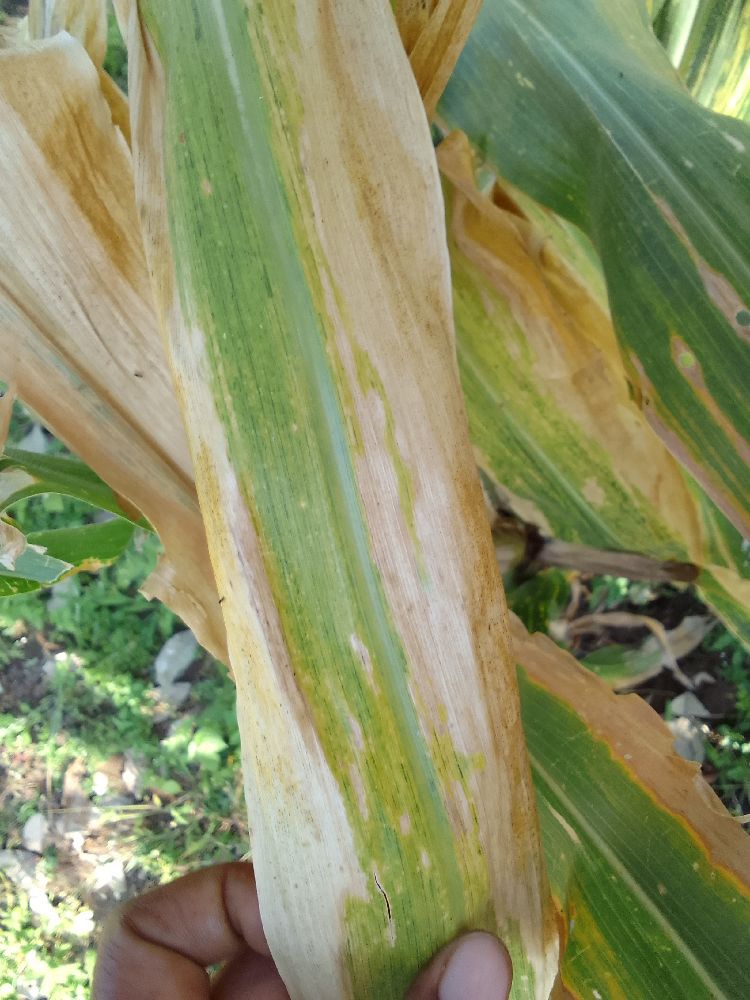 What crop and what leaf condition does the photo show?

maize, maize lethal necrosis
